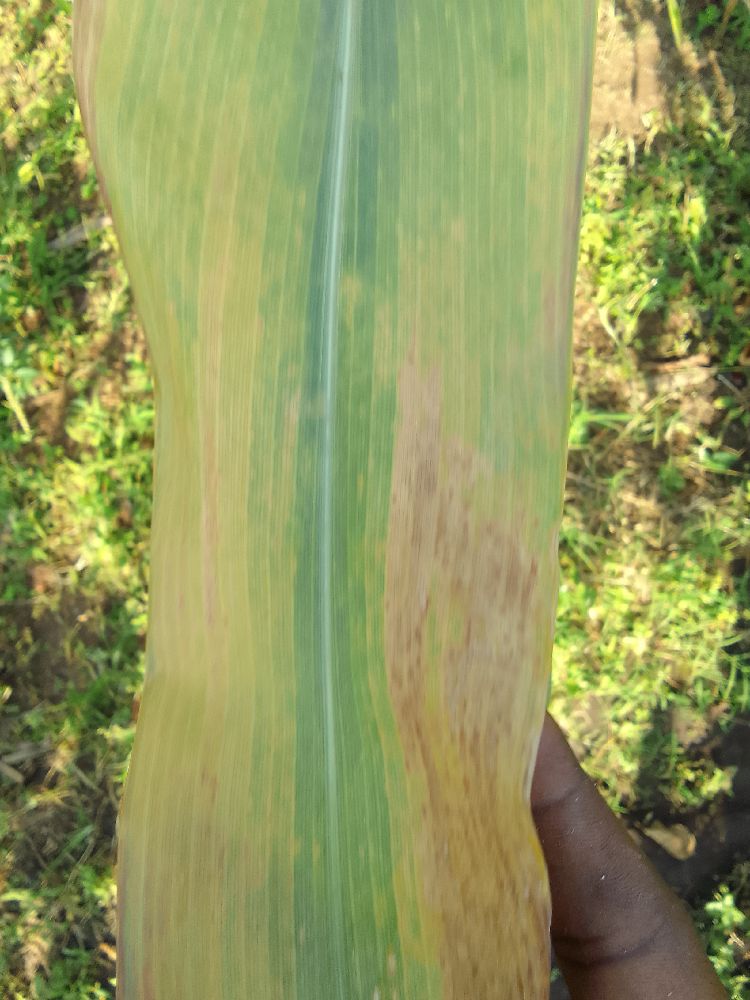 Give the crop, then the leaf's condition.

maize, maize lethal necrosis
